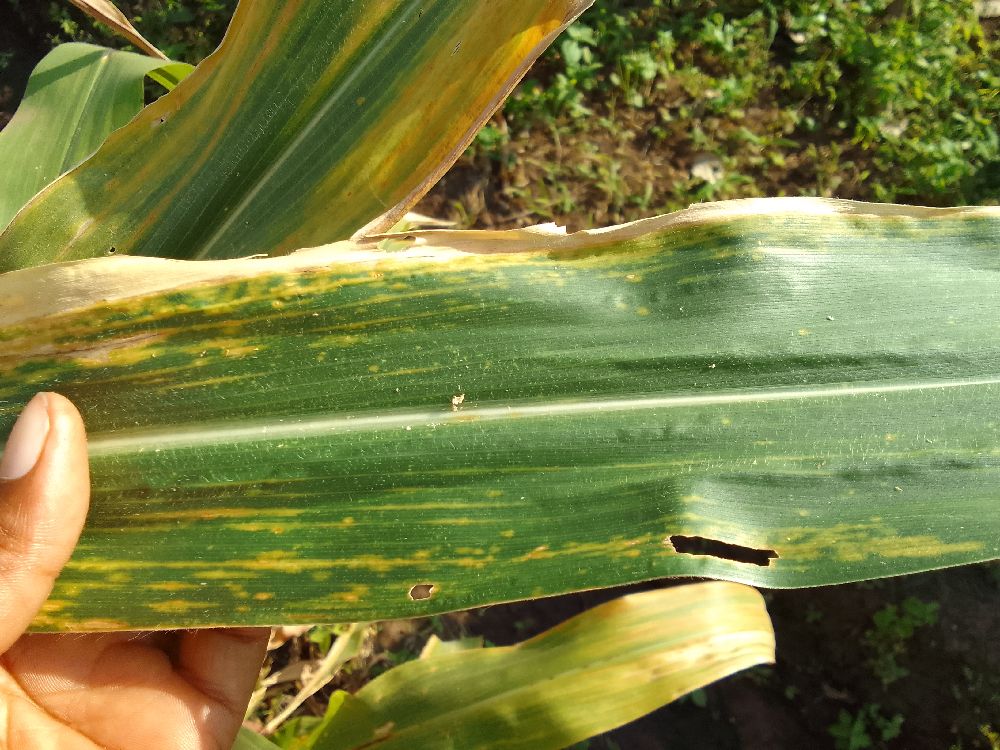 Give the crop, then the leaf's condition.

maize, maize lethal necrosis
